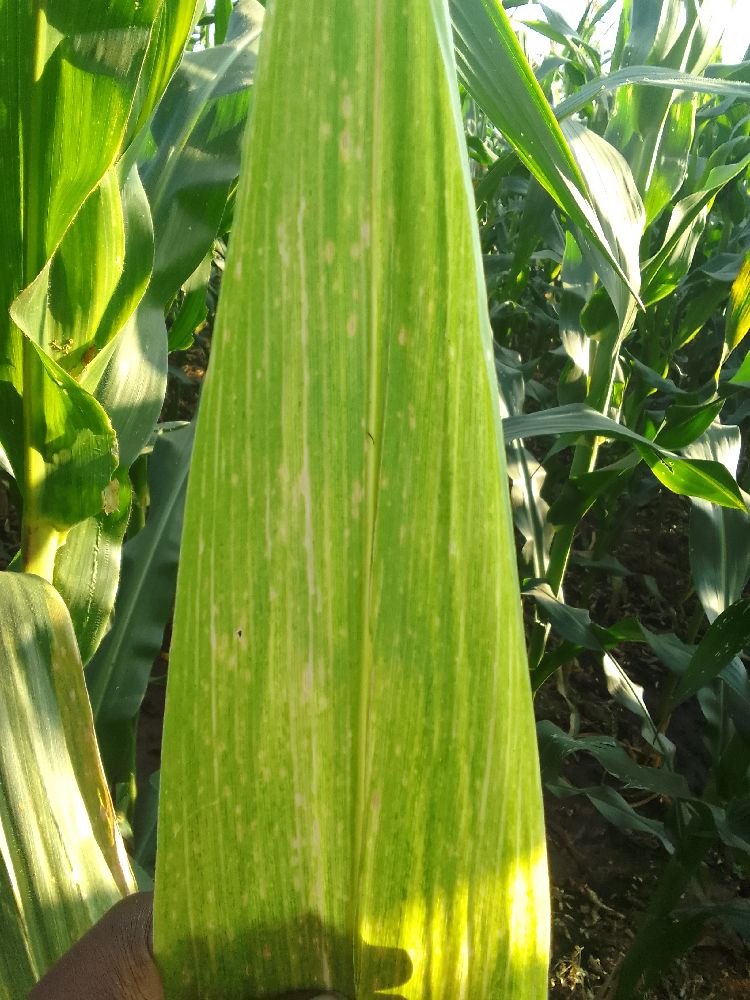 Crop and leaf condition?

maize, maize lethal necrosis
